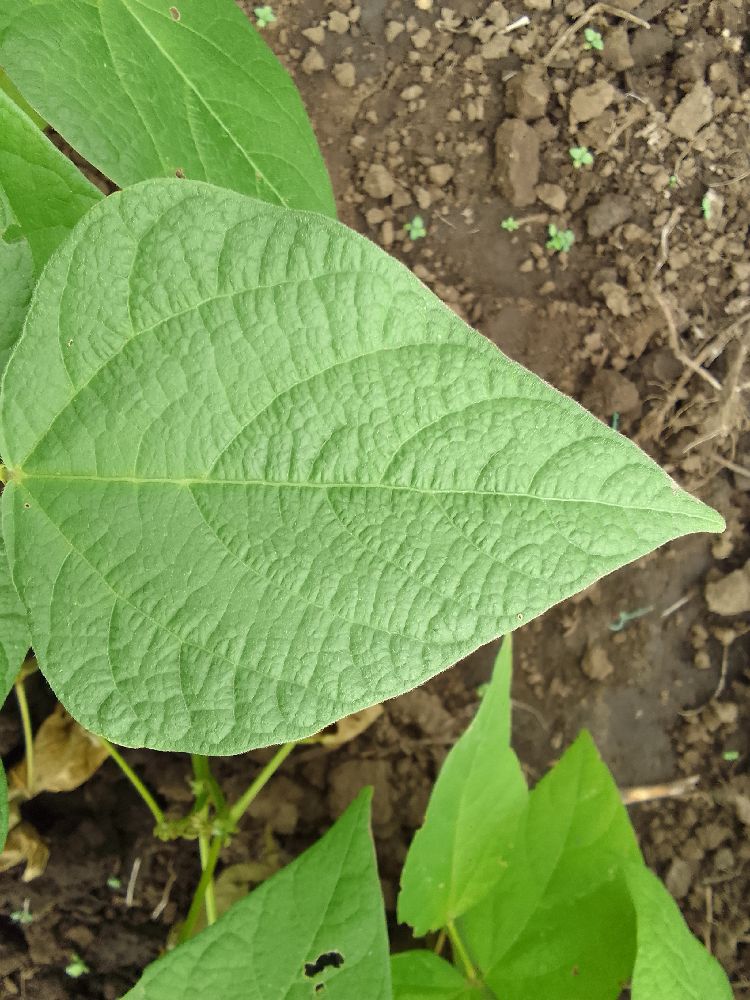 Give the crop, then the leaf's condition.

common bean, healthy
